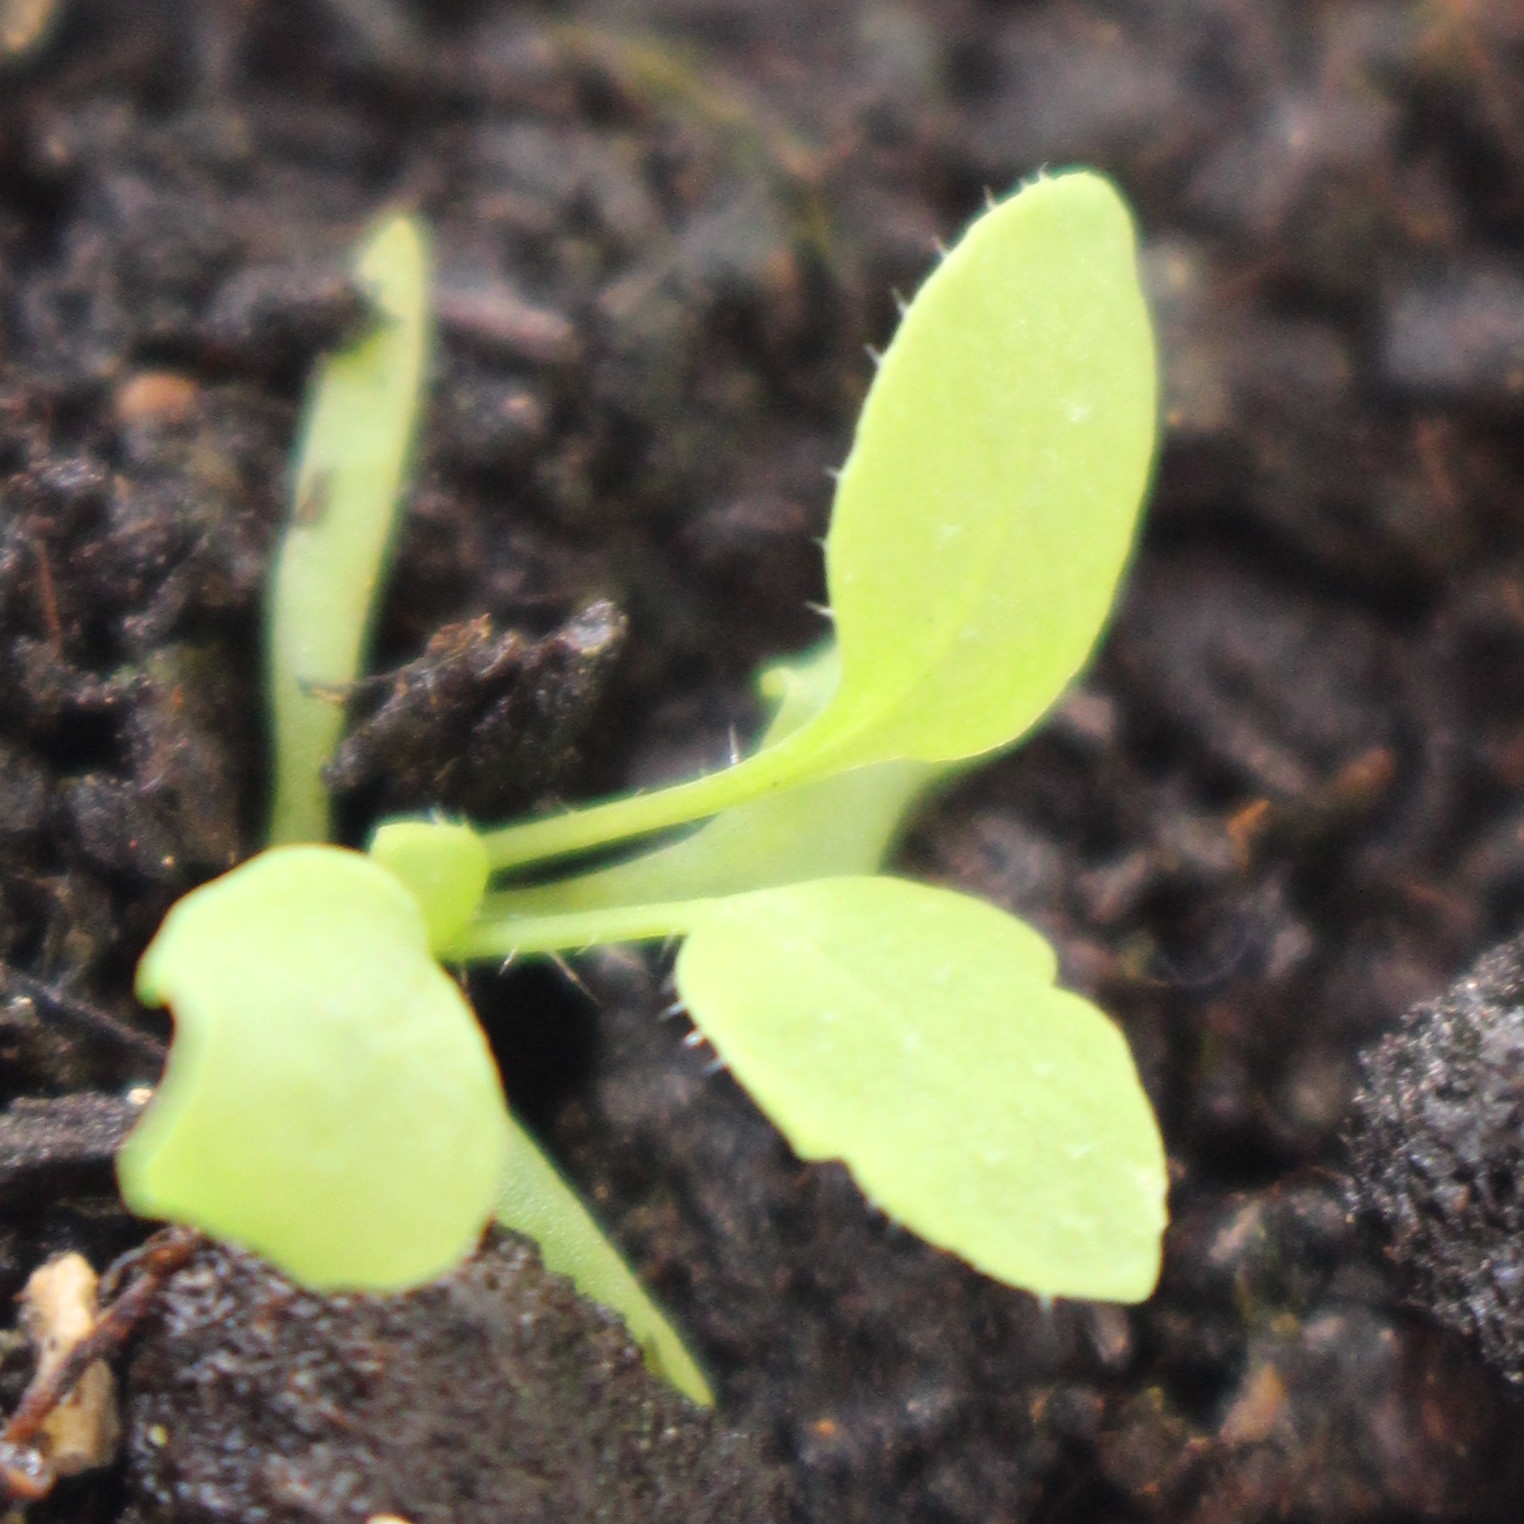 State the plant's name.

Papaver rhoeas
